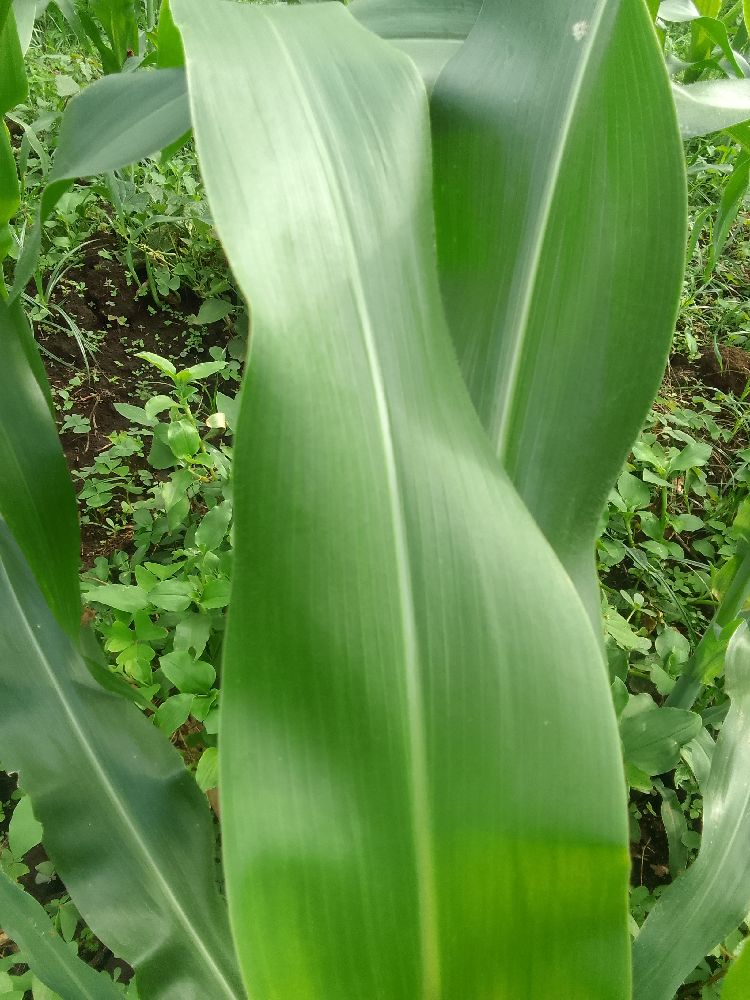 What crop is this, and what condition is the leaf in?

maize, healthy
